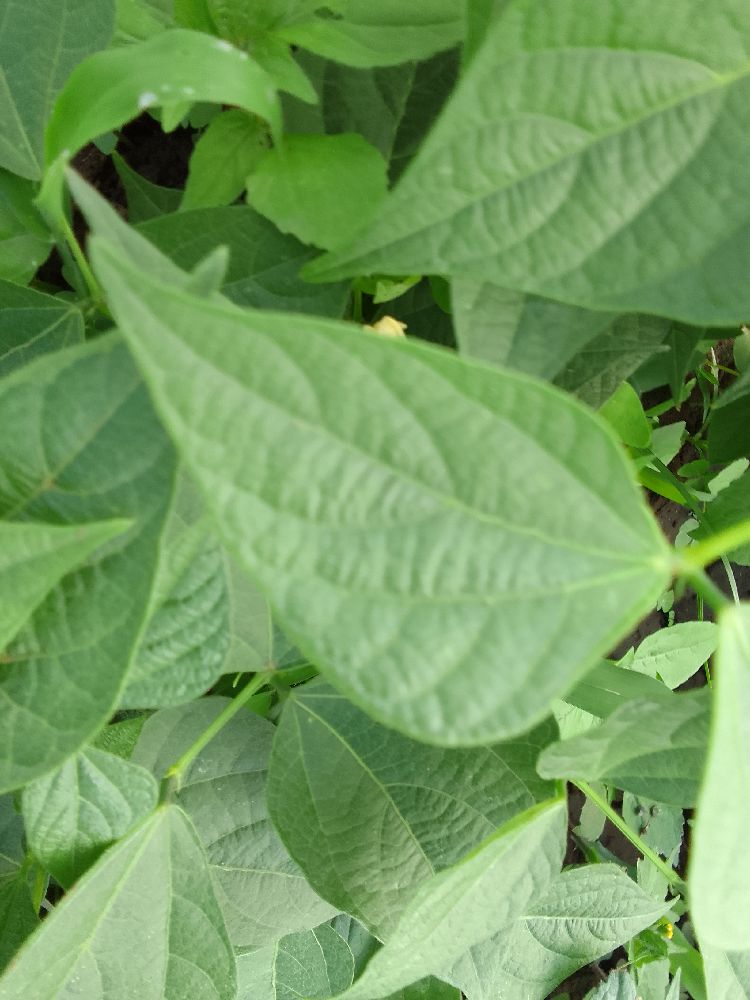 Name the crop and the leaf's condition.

common bean, healthy
